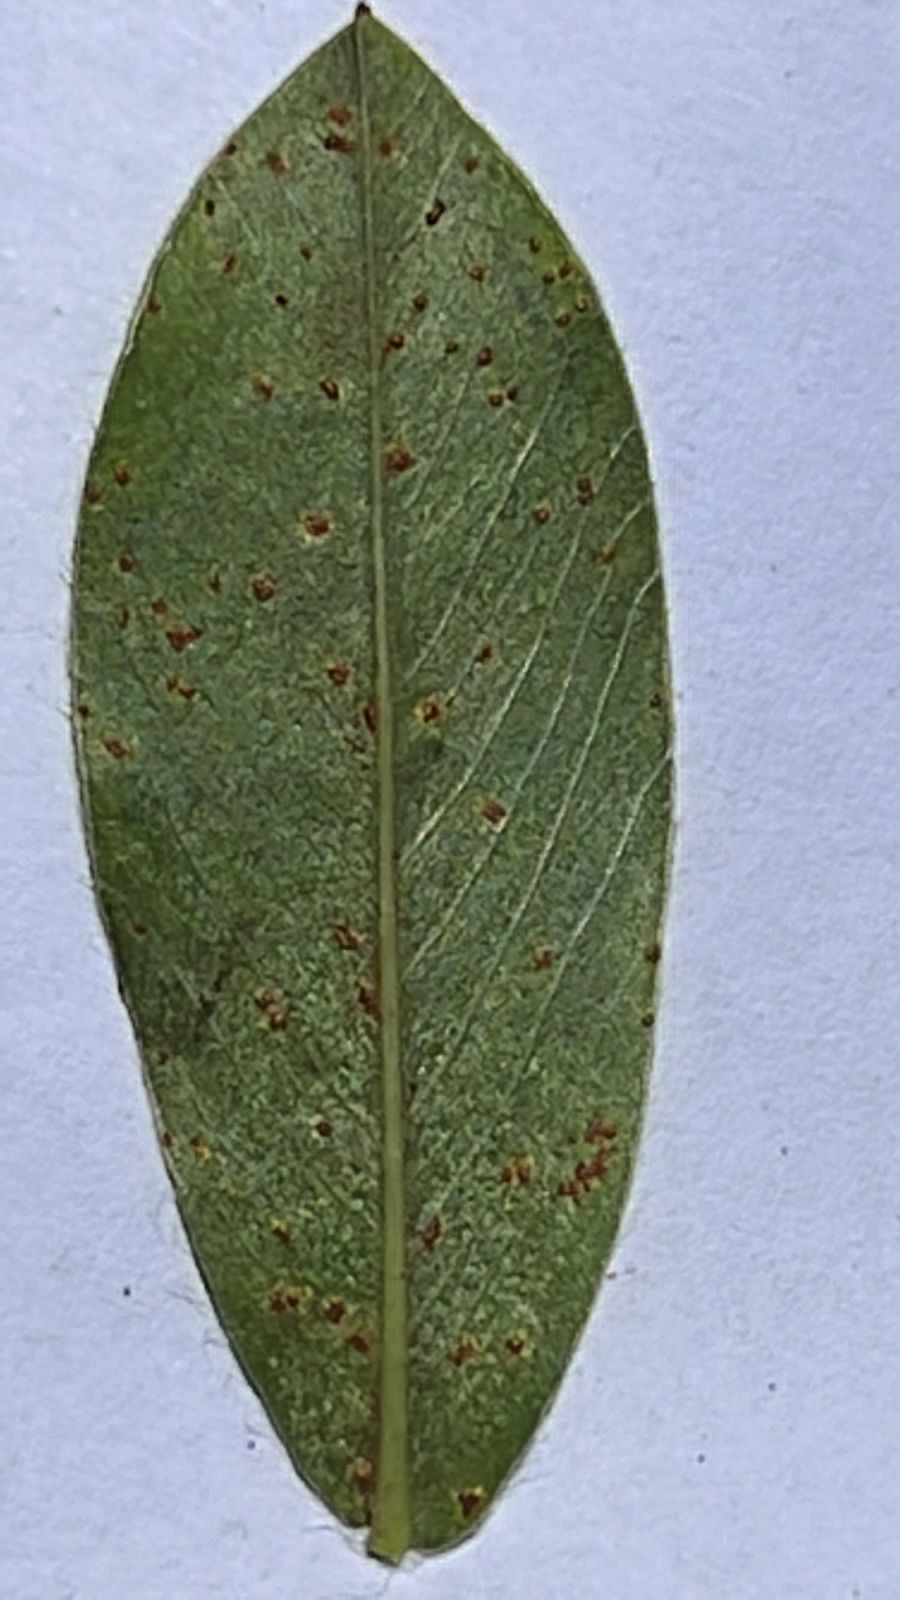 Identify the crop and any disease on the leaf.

peanut, puccinia arachidis
